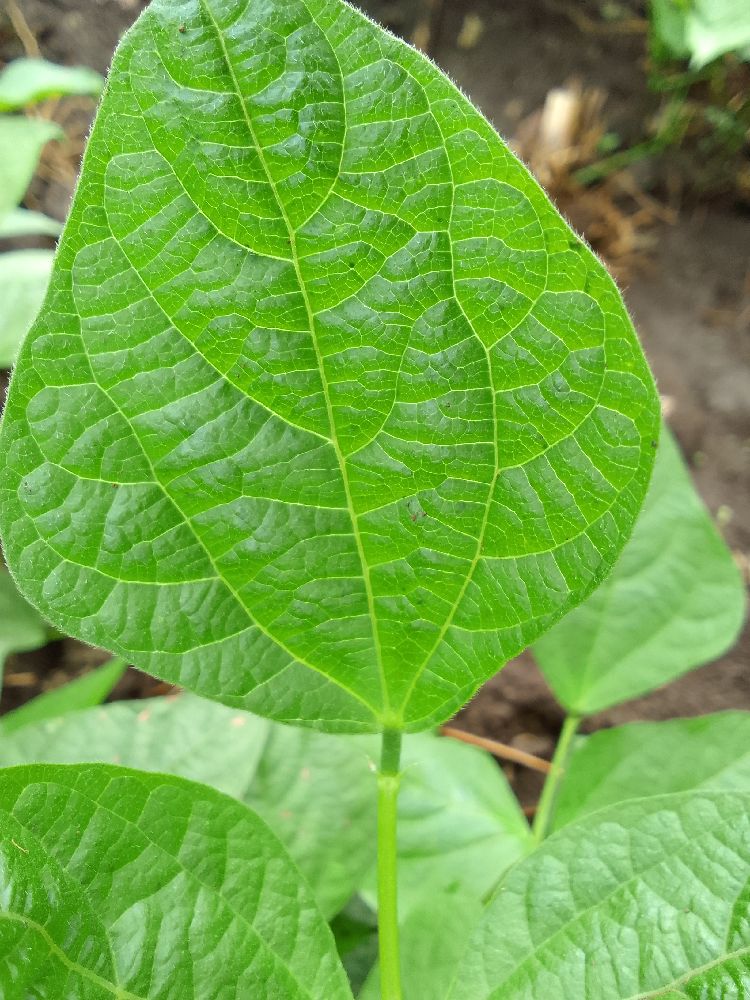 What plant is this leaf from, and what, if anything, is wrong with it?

common bean, healthy
